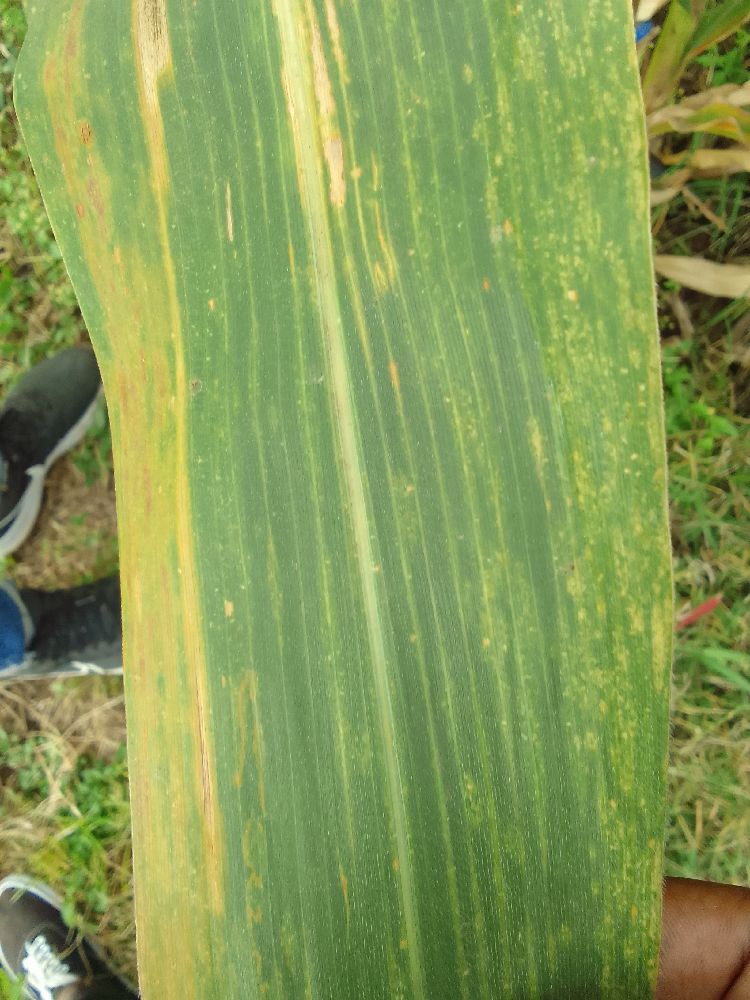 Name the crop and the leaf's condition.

maize, maize lethal necrosis
